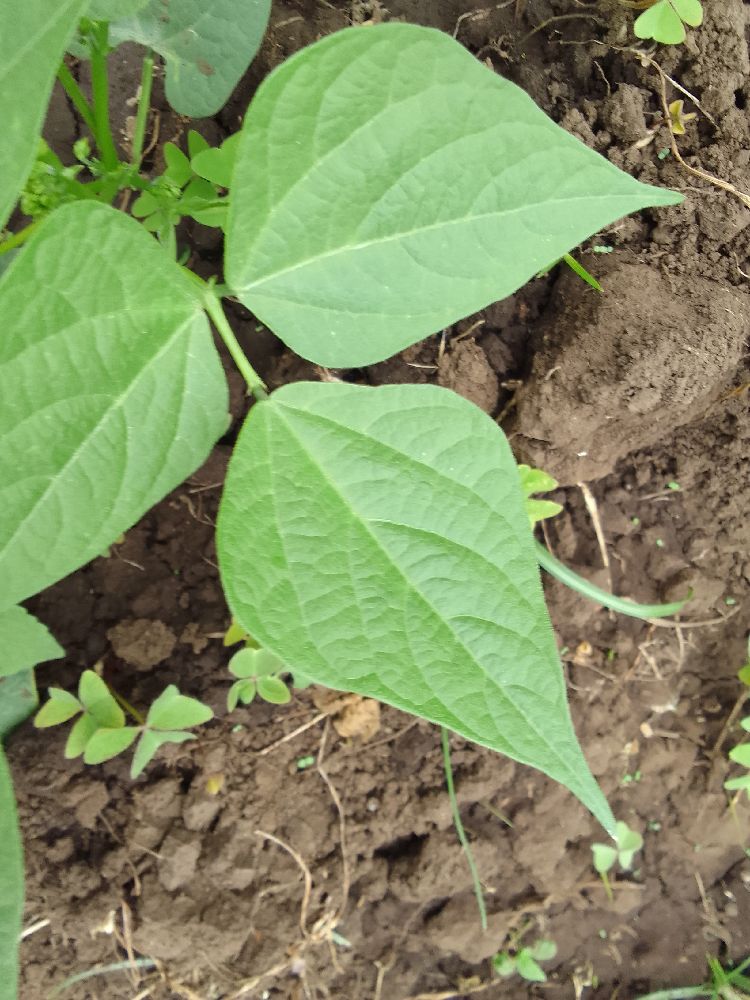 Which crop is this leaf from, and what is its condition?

common bean, healthy
